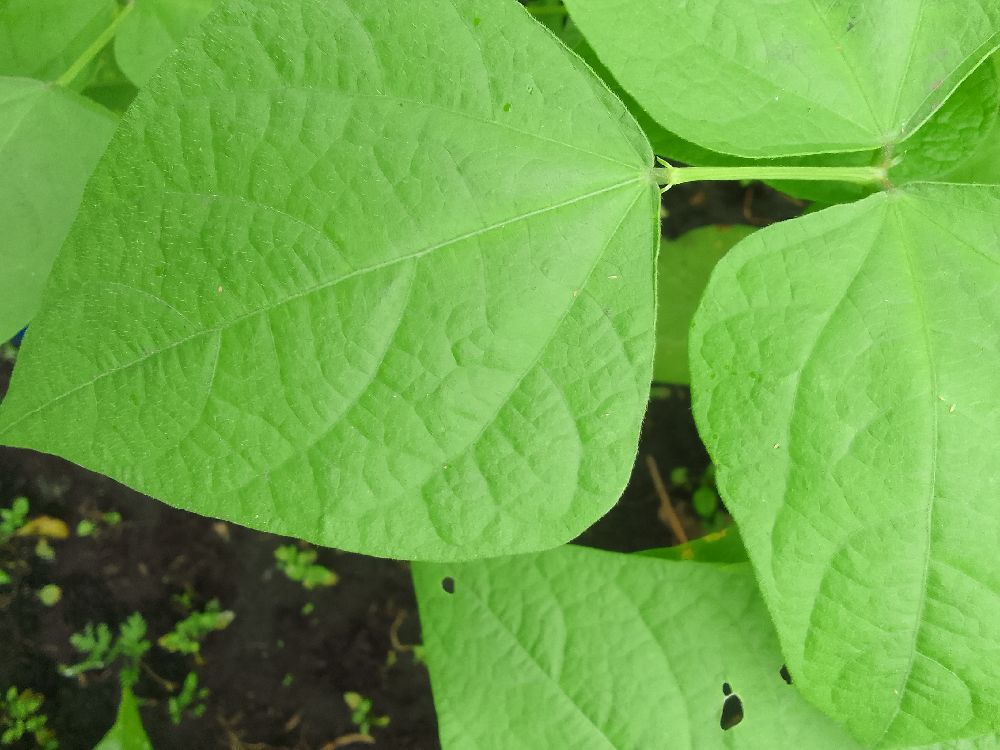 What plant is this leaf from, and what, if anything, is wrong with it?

common bean, healthy
